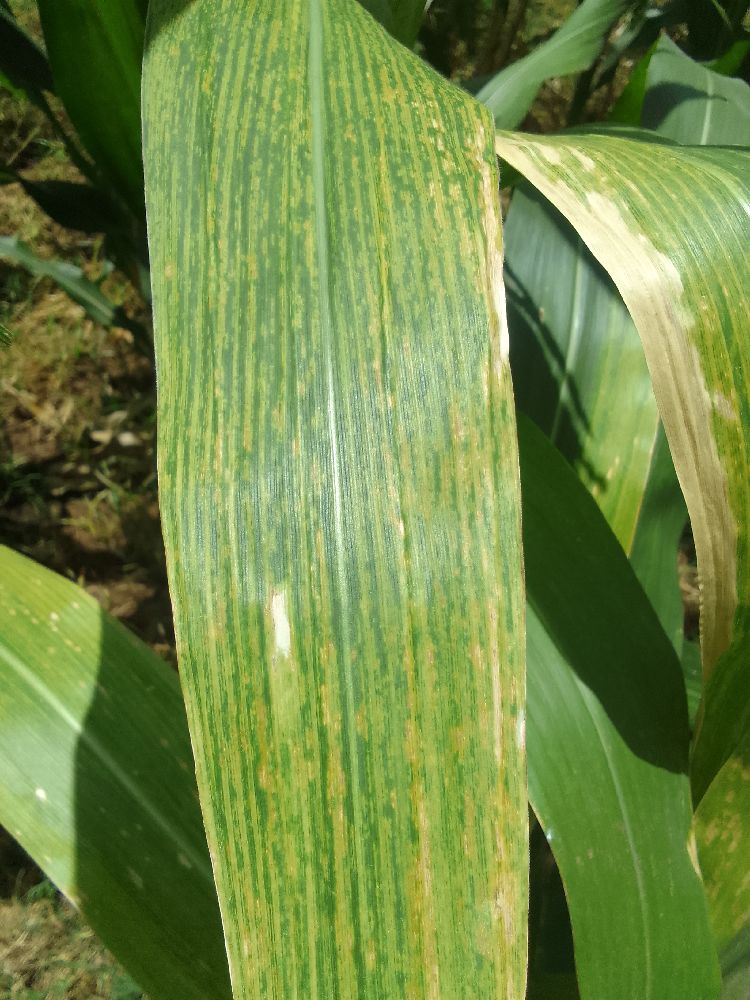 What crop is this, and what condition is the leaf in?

maize, maize lethal necrosis
